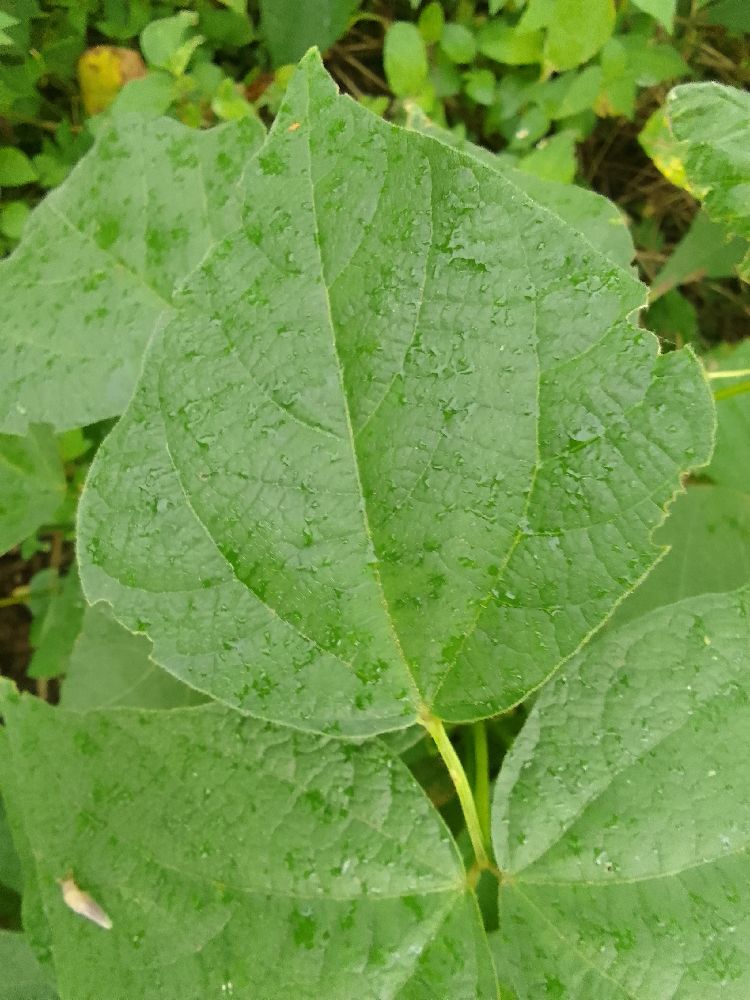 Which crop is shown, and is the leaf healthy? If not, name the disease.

common bean, healthy
